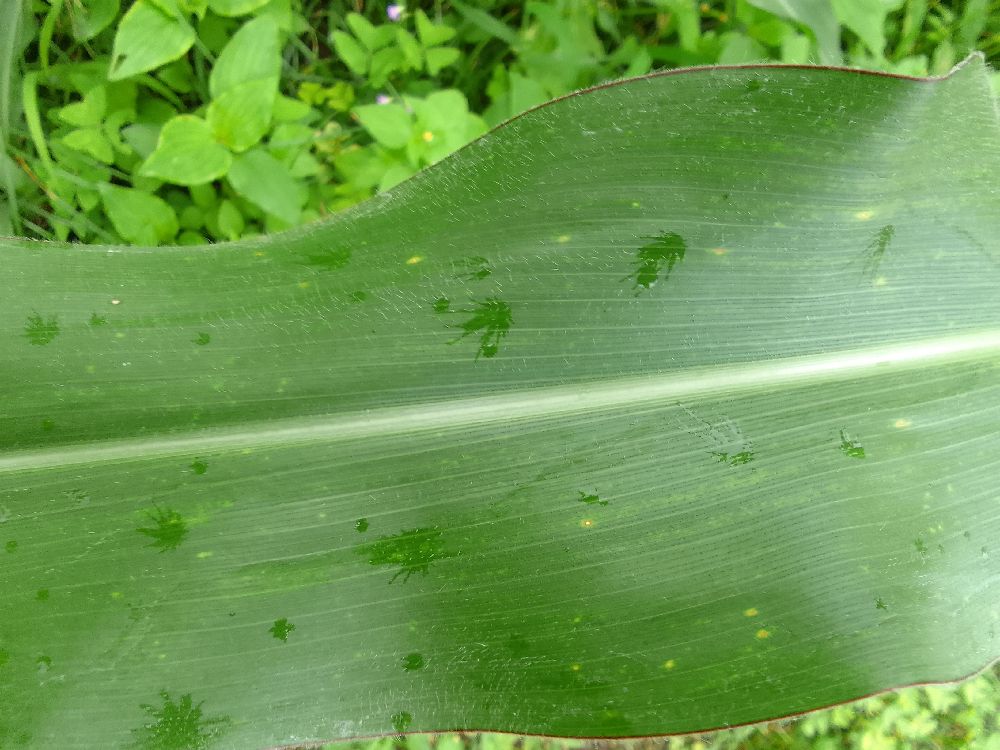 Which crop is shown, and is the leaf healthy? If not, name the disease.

maize, healthy
